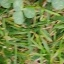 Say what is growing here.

unstructured weed
